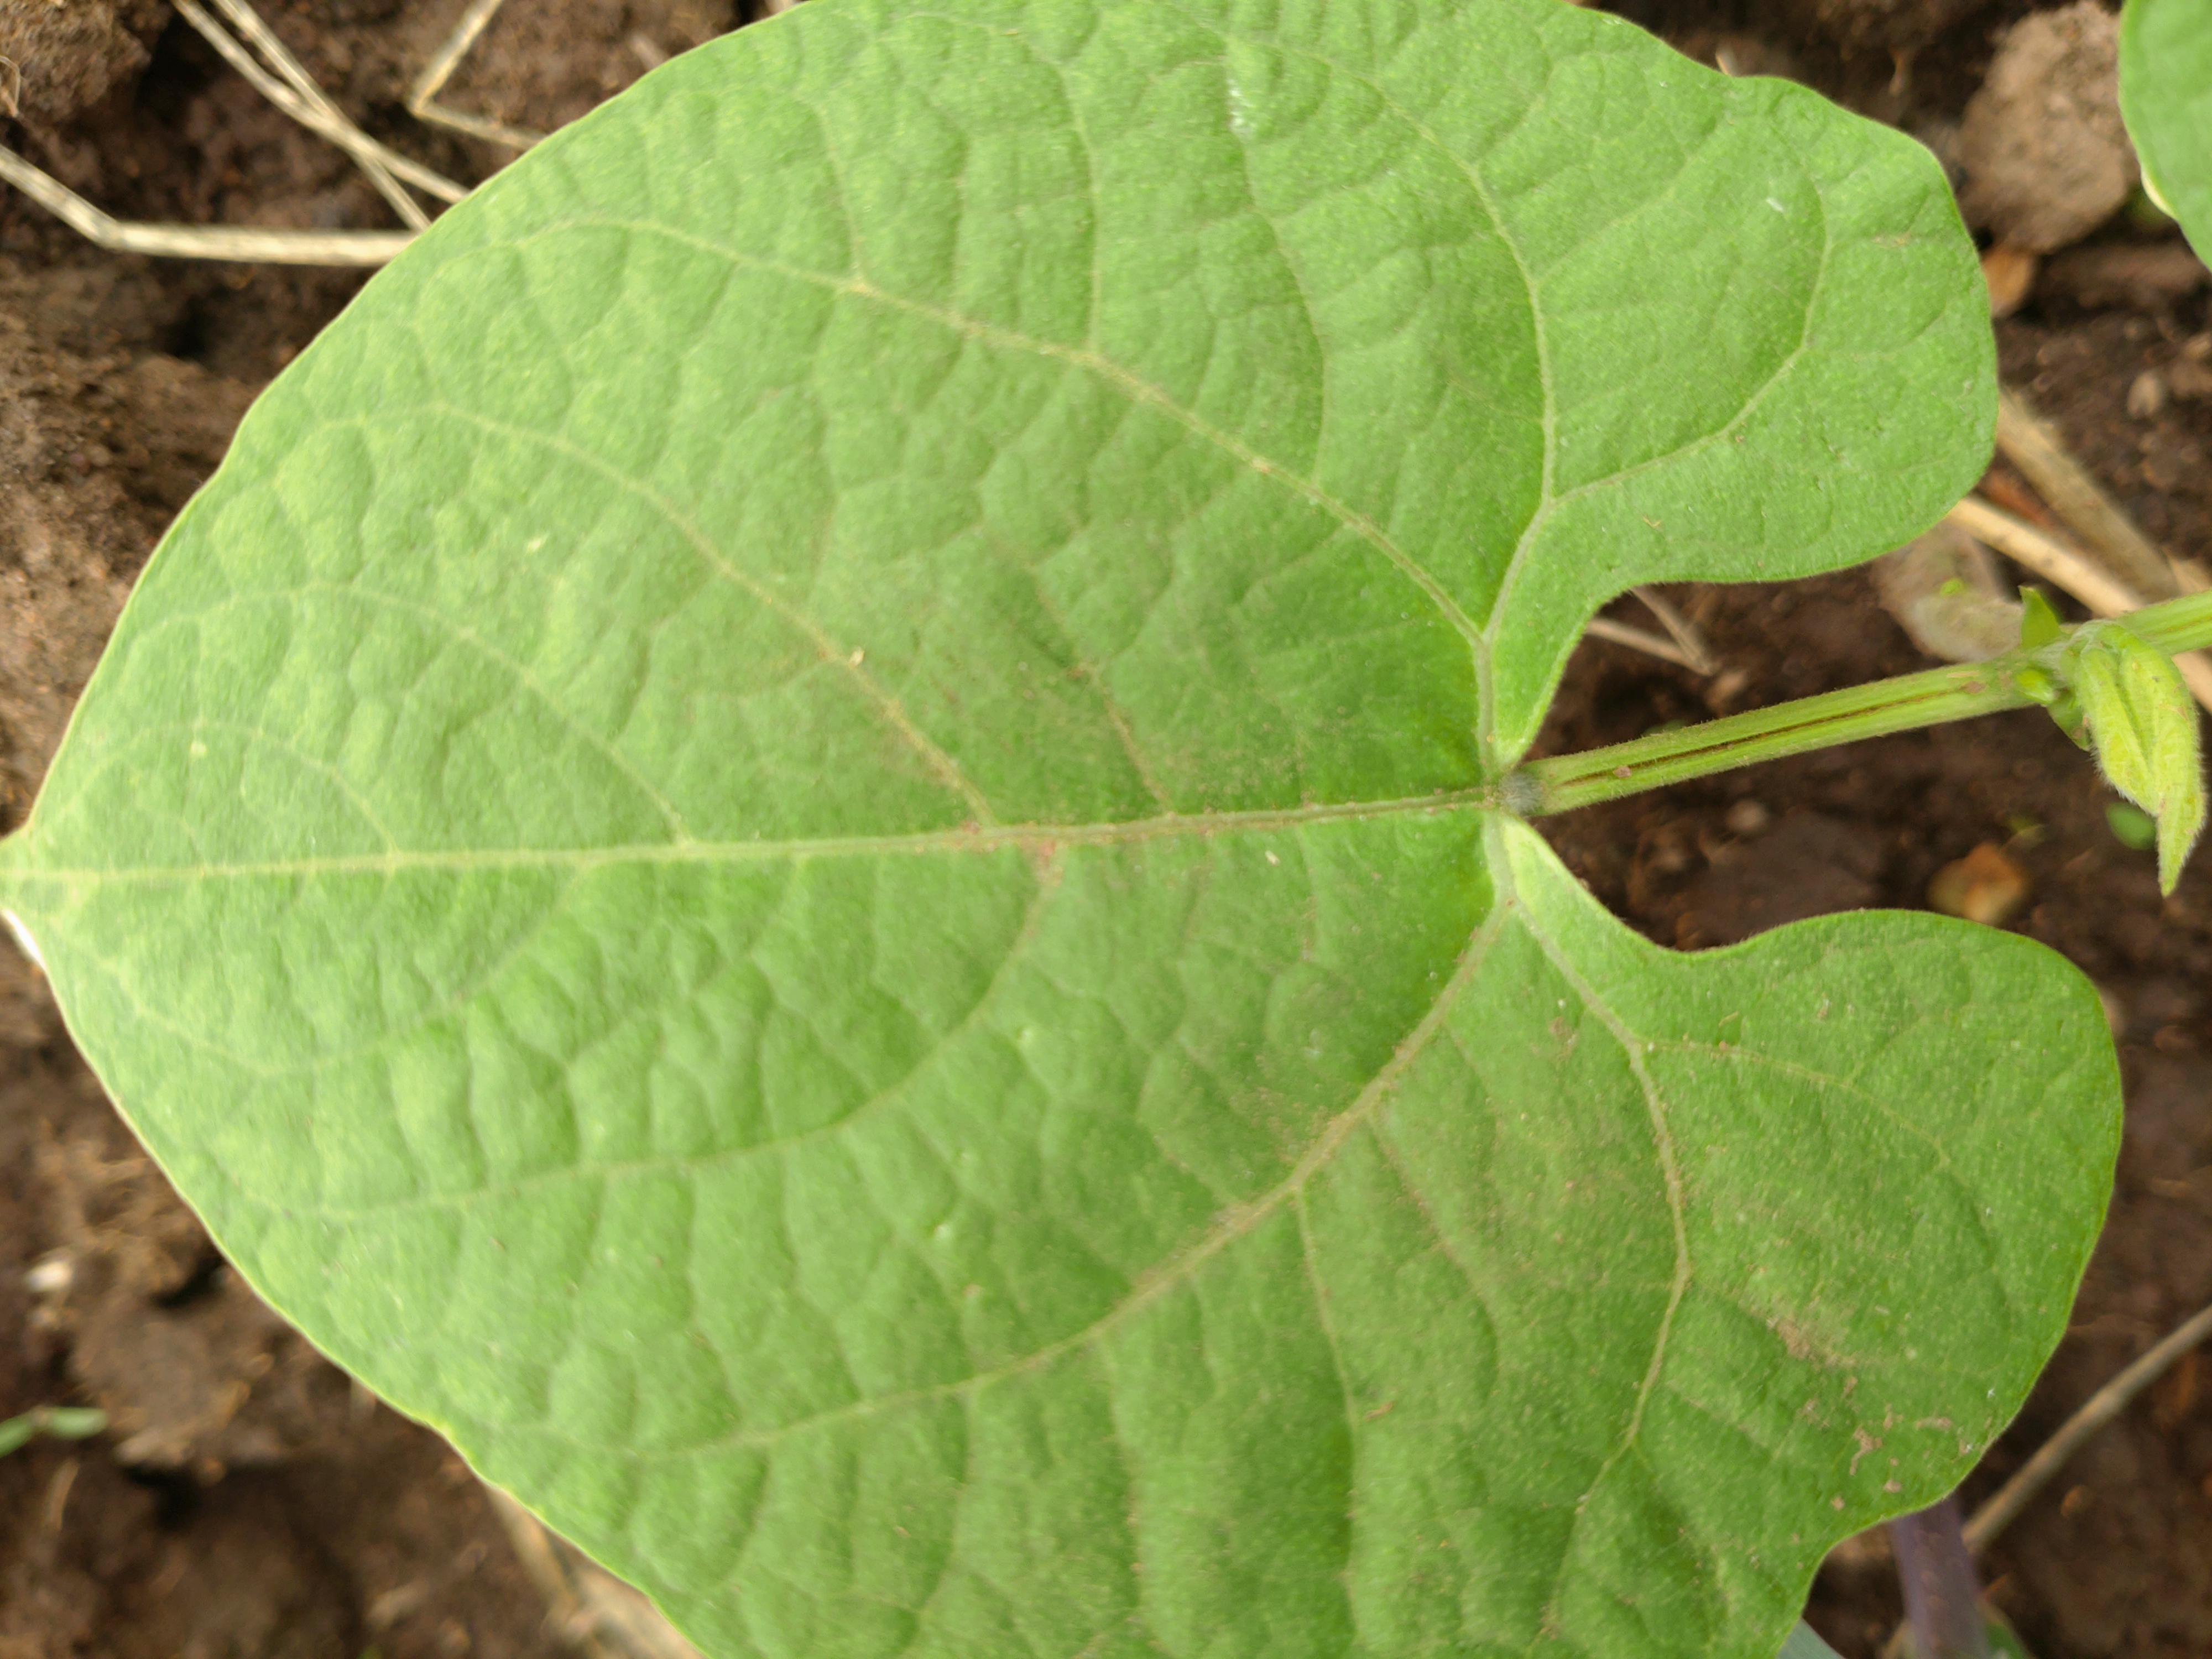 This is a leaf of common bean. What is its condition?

healthy
